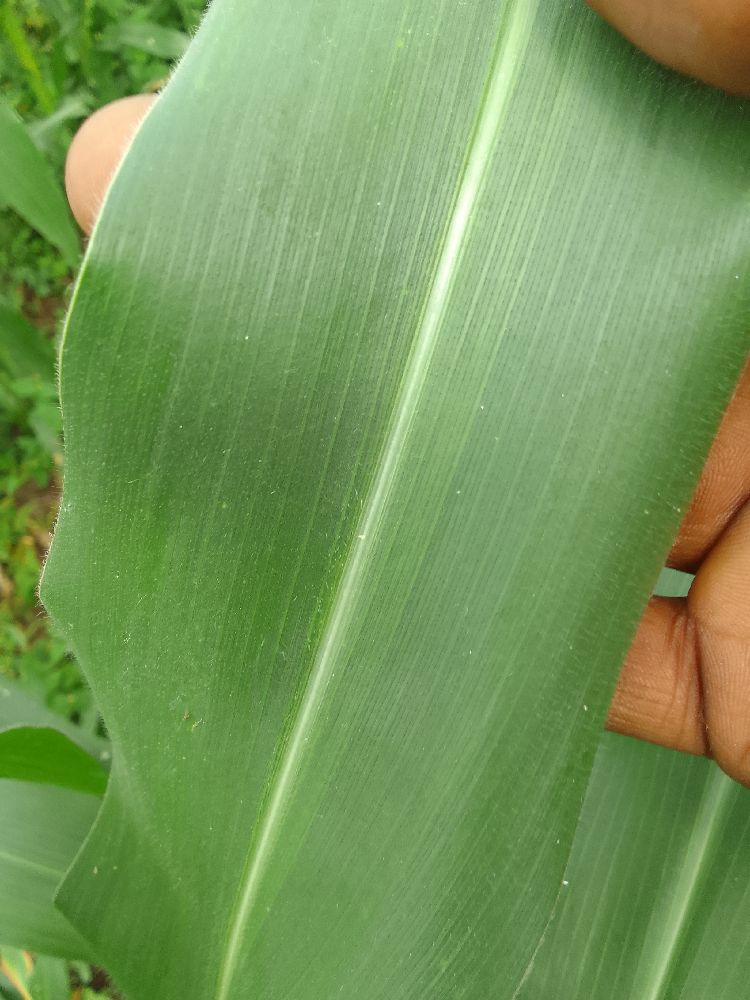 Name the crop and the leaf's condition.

maize, healthy
